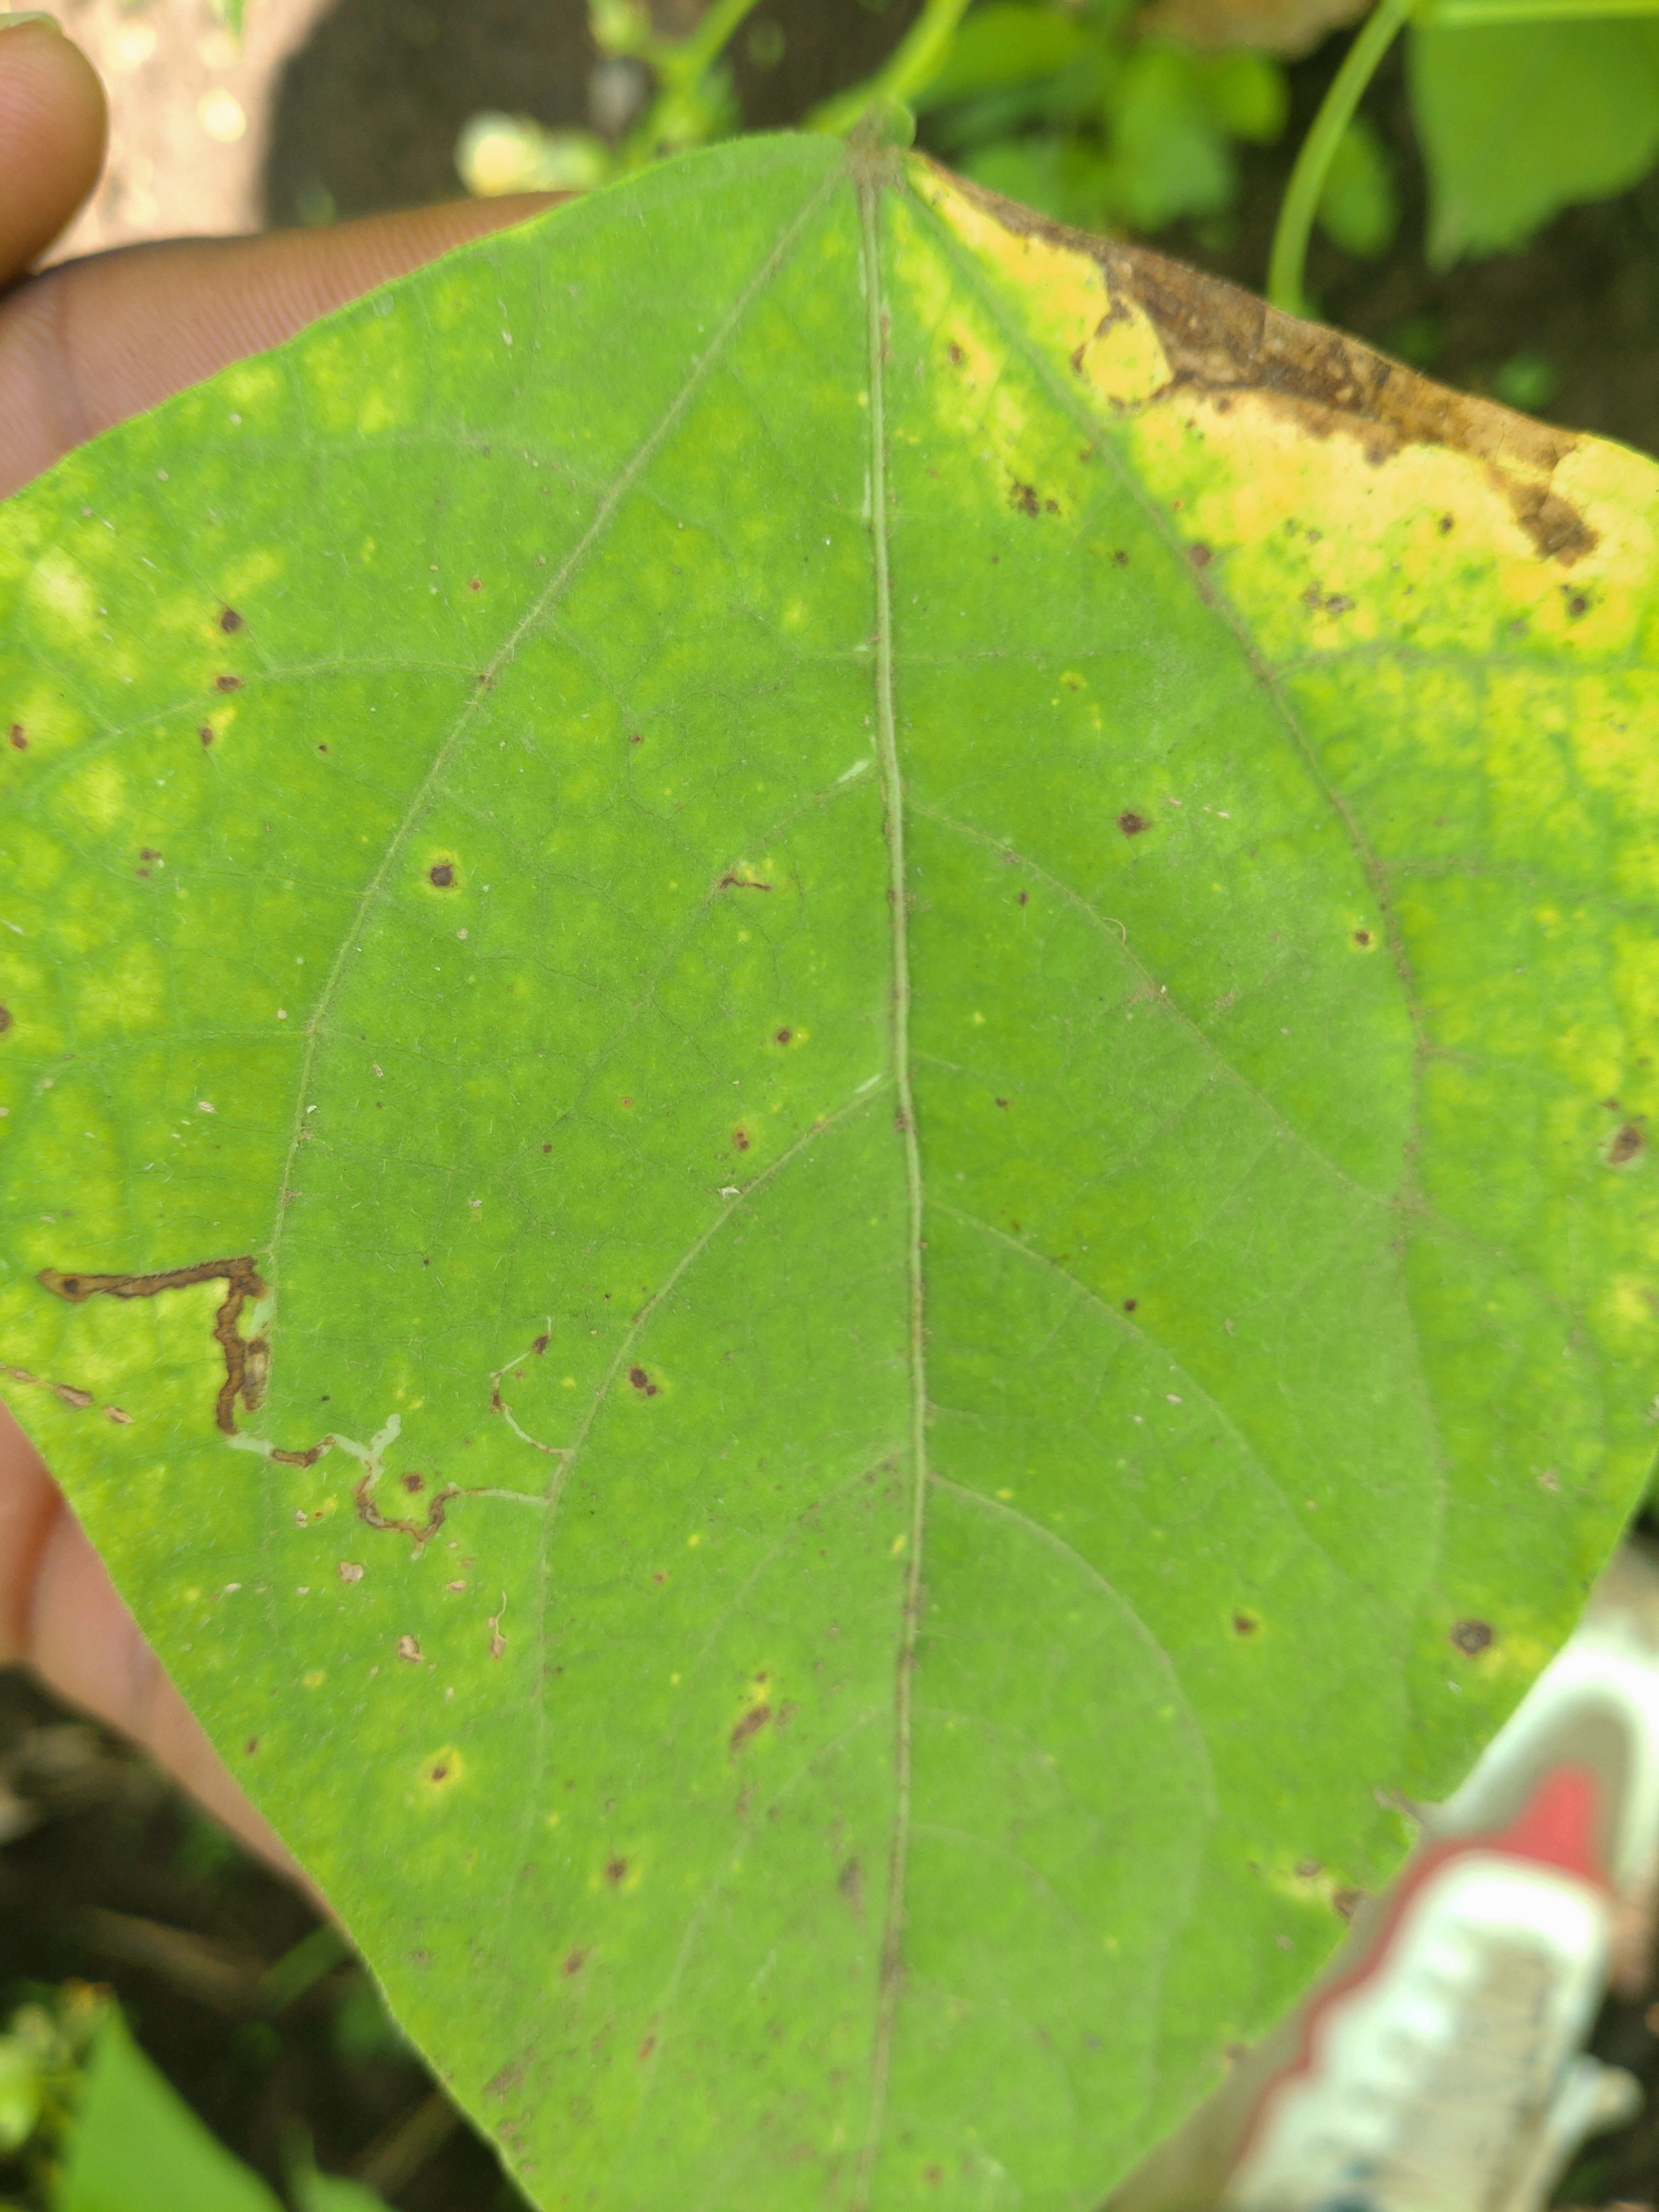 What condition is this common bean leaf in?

rust
